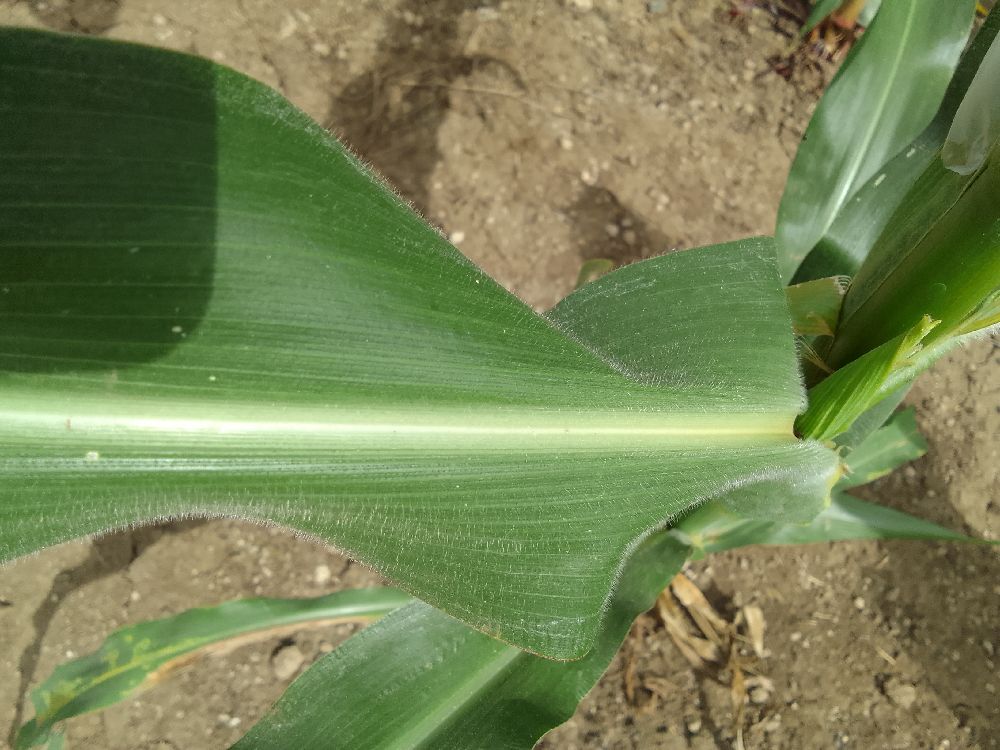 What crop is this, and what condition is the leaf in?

maize, healthy
